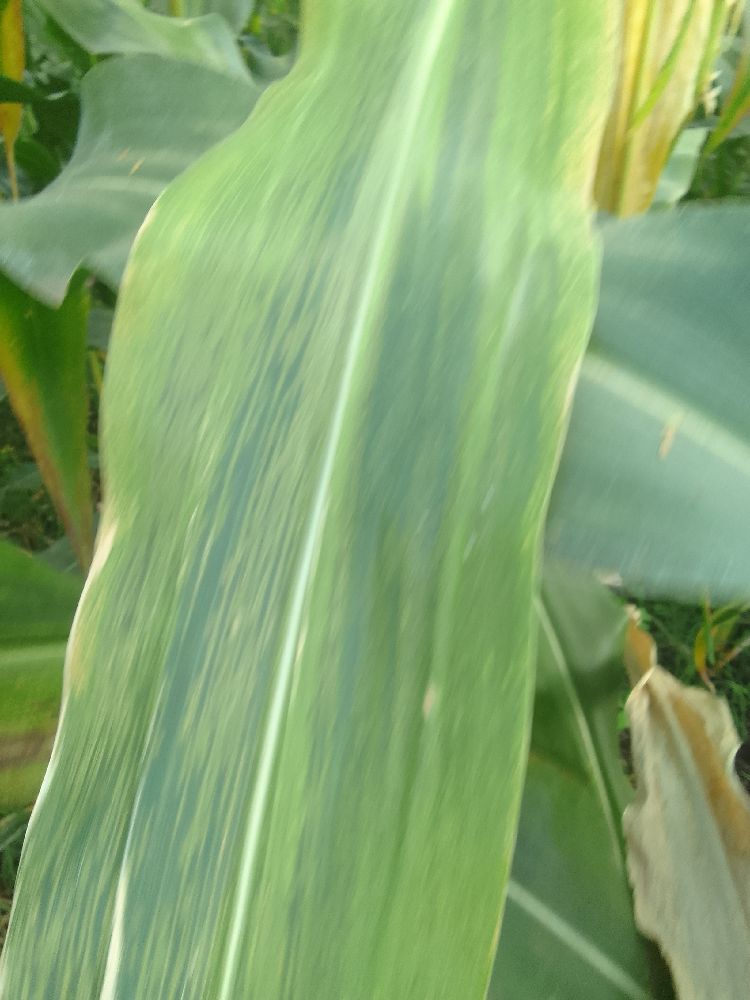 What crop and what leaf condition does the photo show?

maize, maize lethal necrosis
